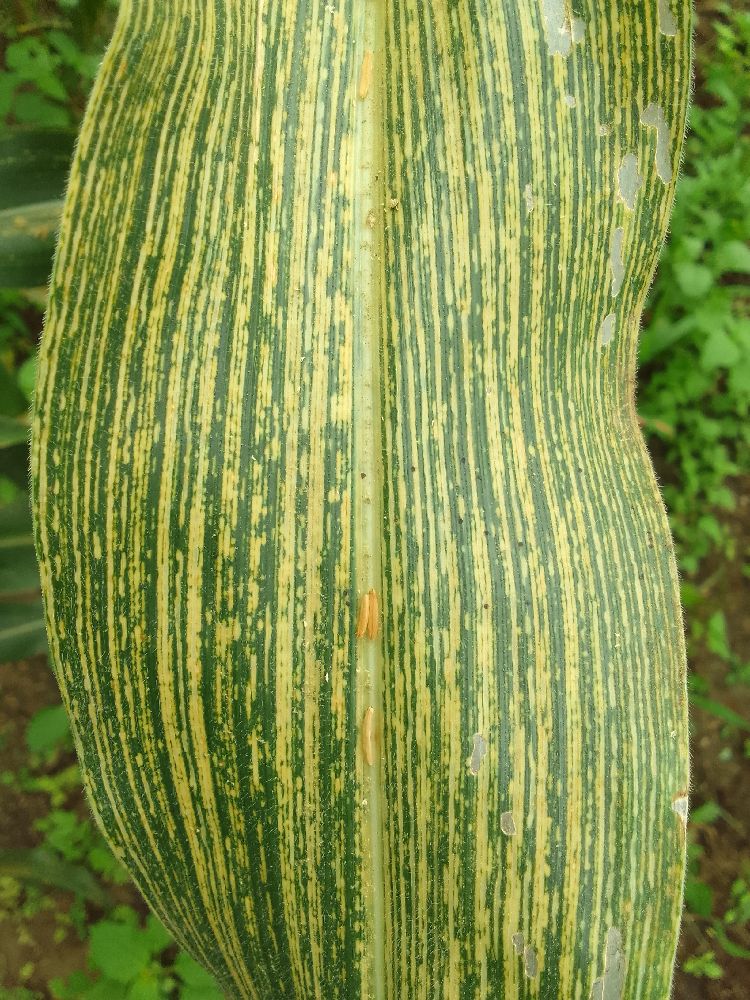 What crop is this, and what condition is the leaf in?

maize, maize streak virus
